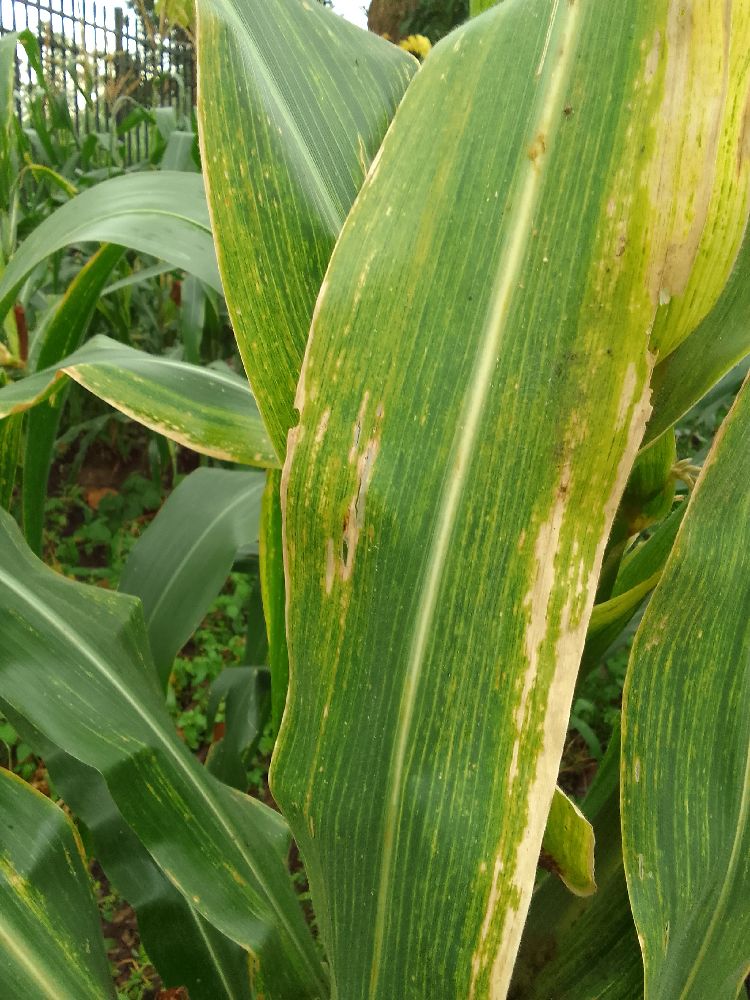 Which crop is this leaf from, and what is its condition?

maize, maize lethal necrosis
